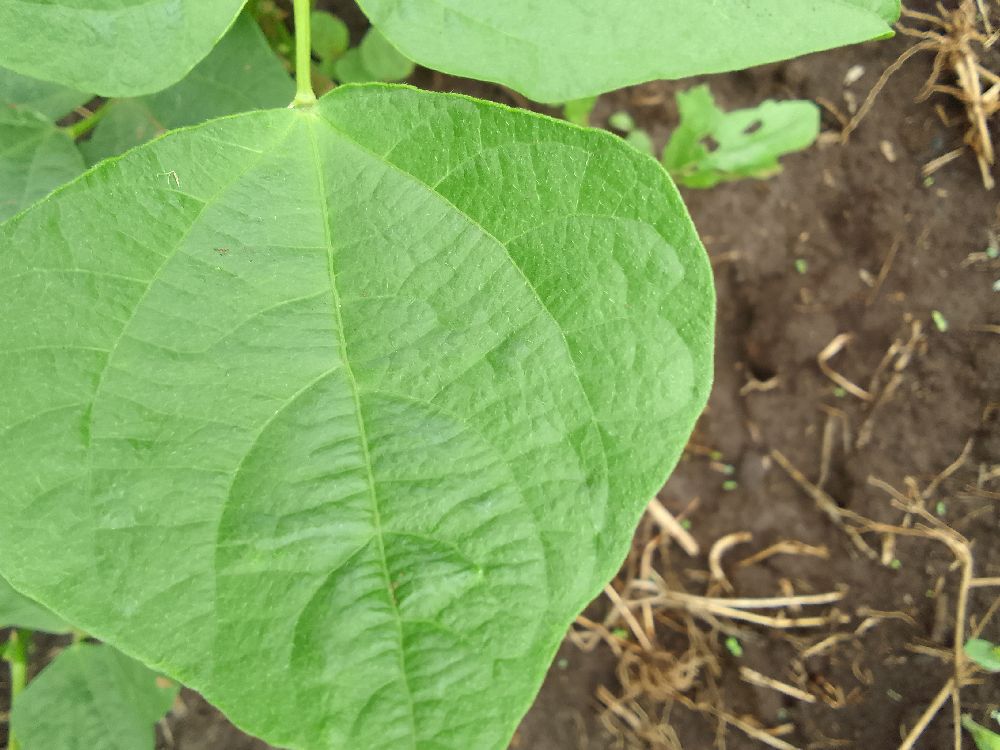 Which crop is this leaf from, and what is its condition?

common bean, healthy
